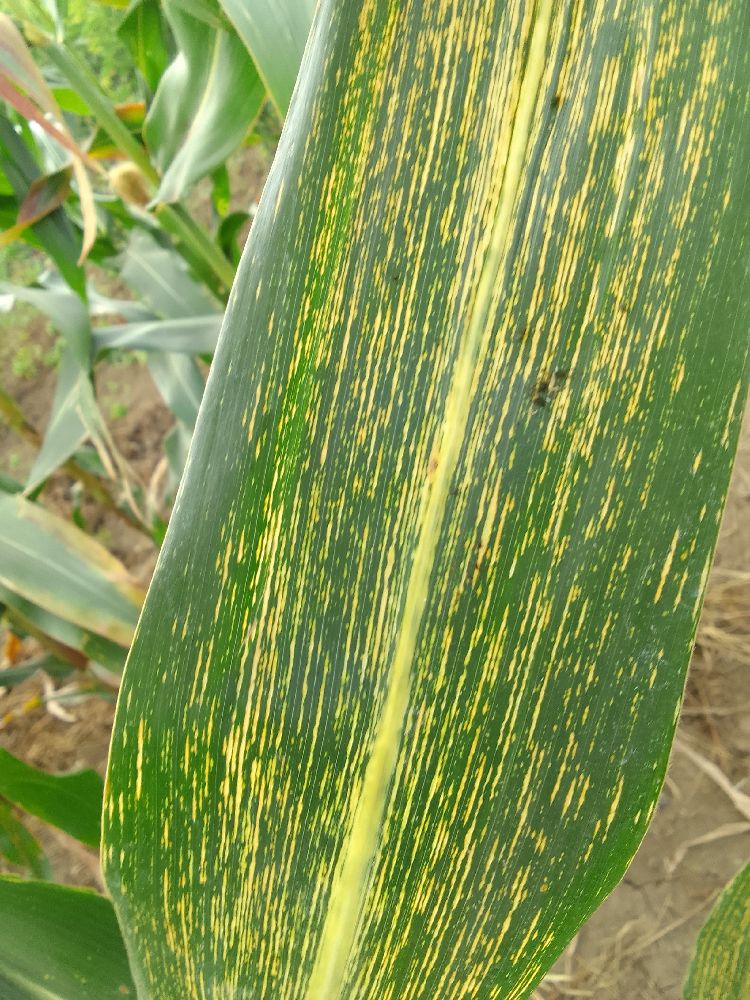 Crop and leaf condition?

maize, maize streak virus
